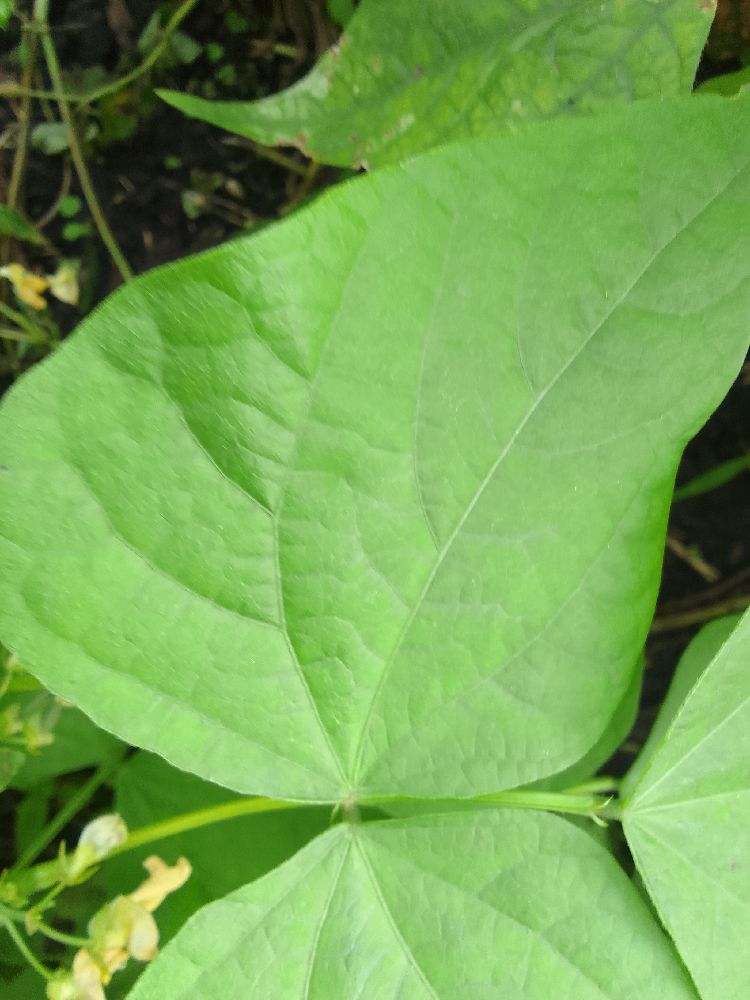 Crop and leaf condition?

common bean, healthy
